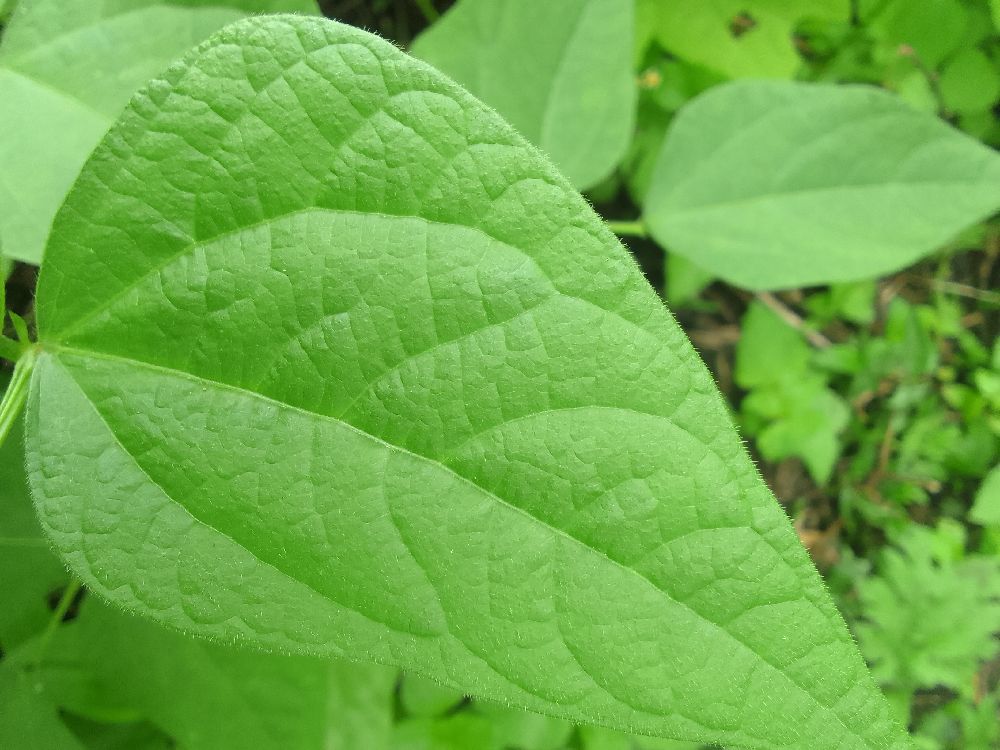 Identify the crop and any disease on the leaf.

common bean, healthy
